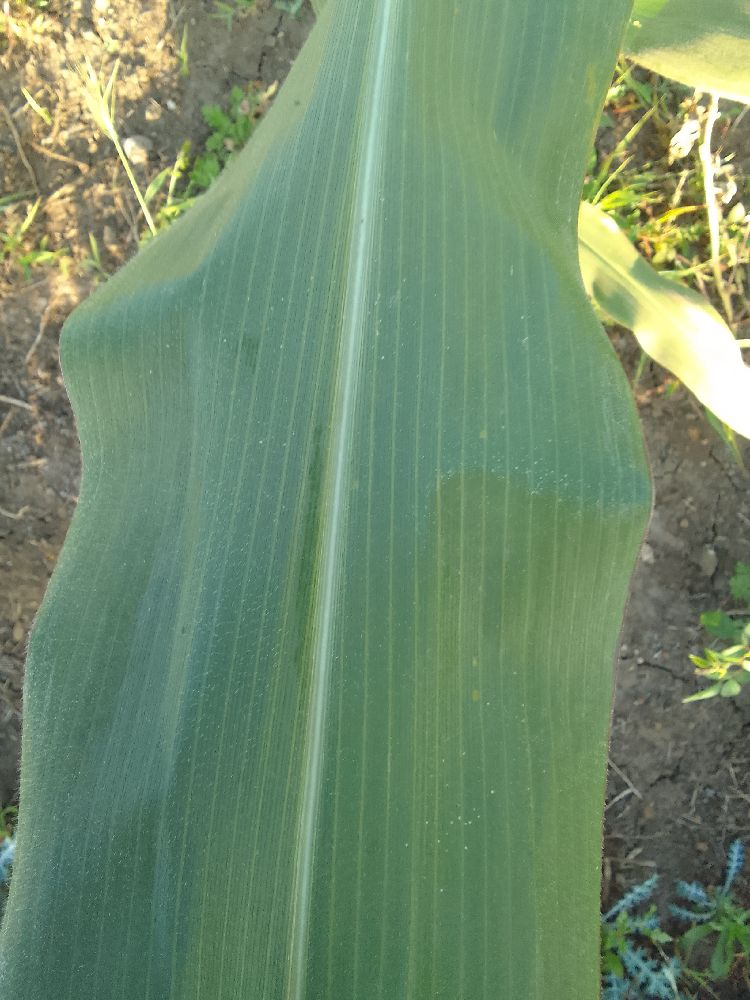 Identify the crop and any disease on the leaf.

maize, healthy
